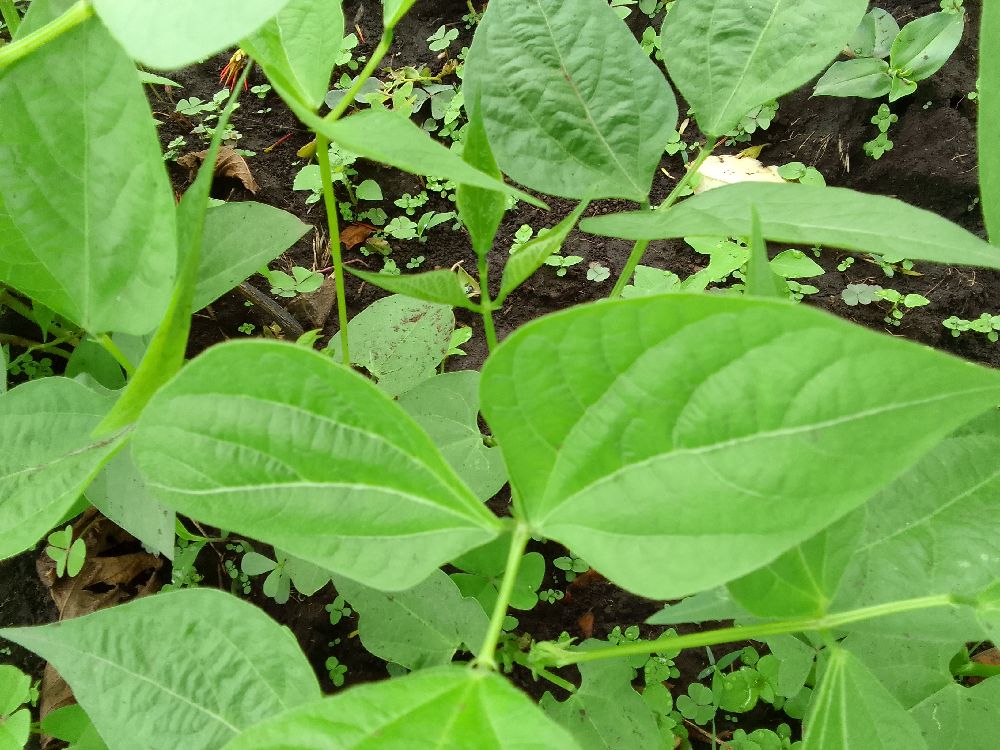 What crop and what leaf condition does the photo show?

common bean, healthy
